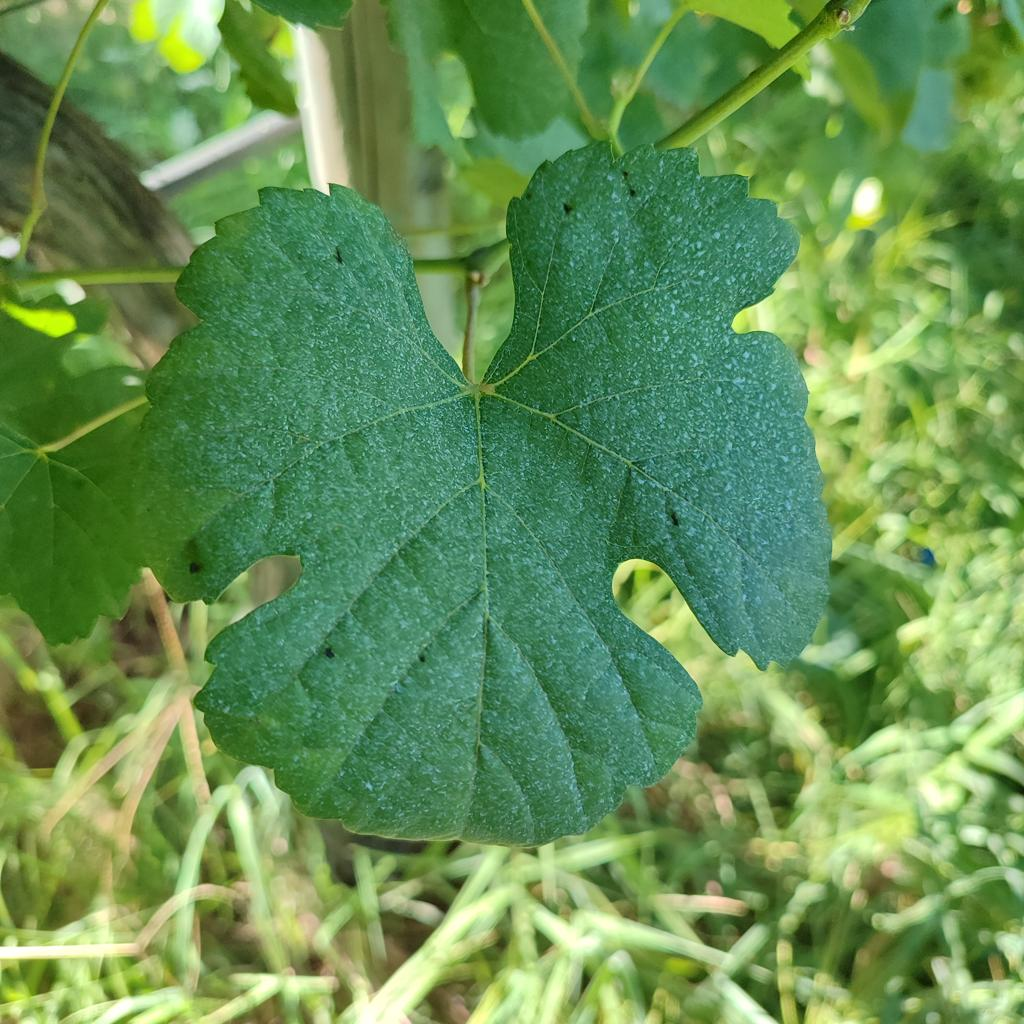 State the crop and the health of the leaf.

grapevine, healthy
